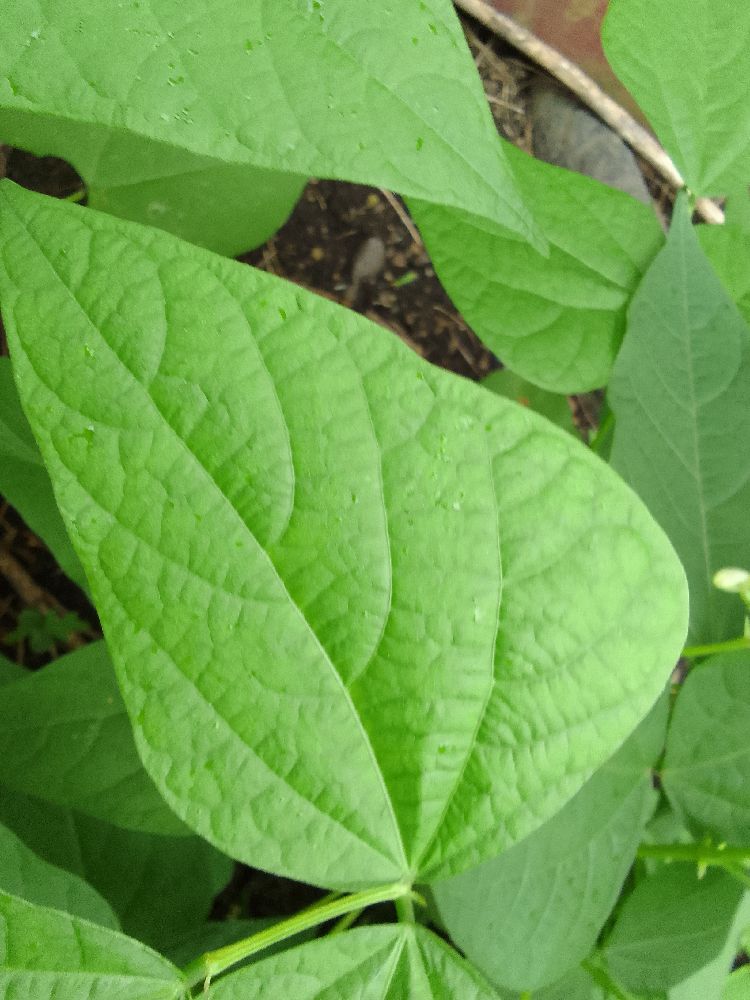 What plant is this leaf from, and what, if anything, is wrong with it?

common bean, healthy
